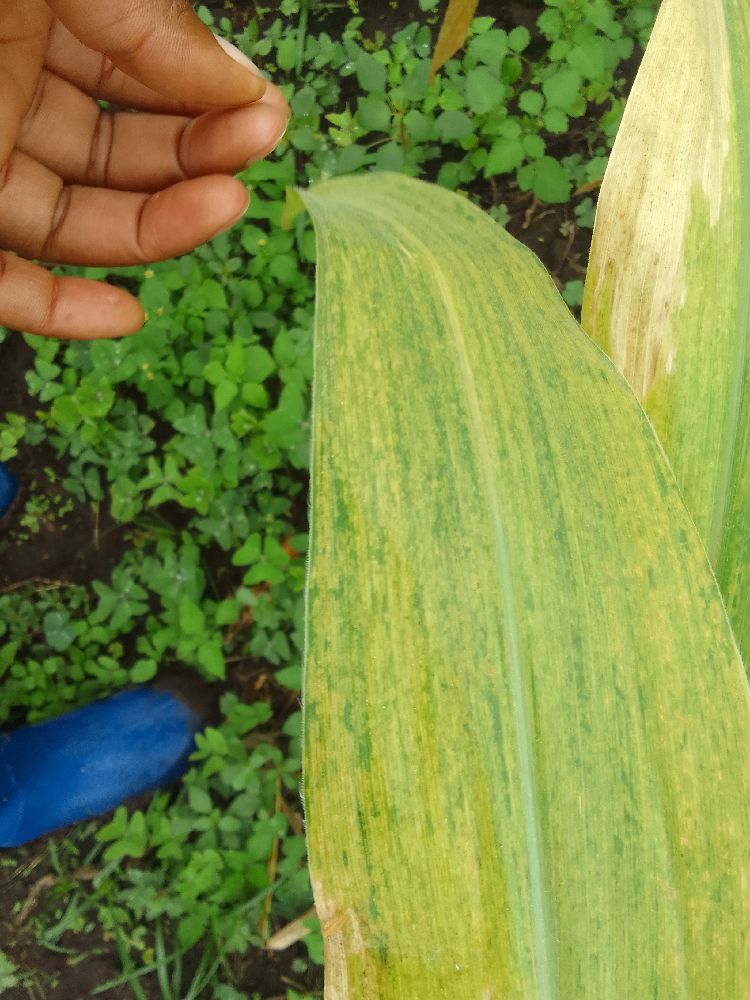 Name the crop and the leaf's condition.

maize, maize lethal necrosis
